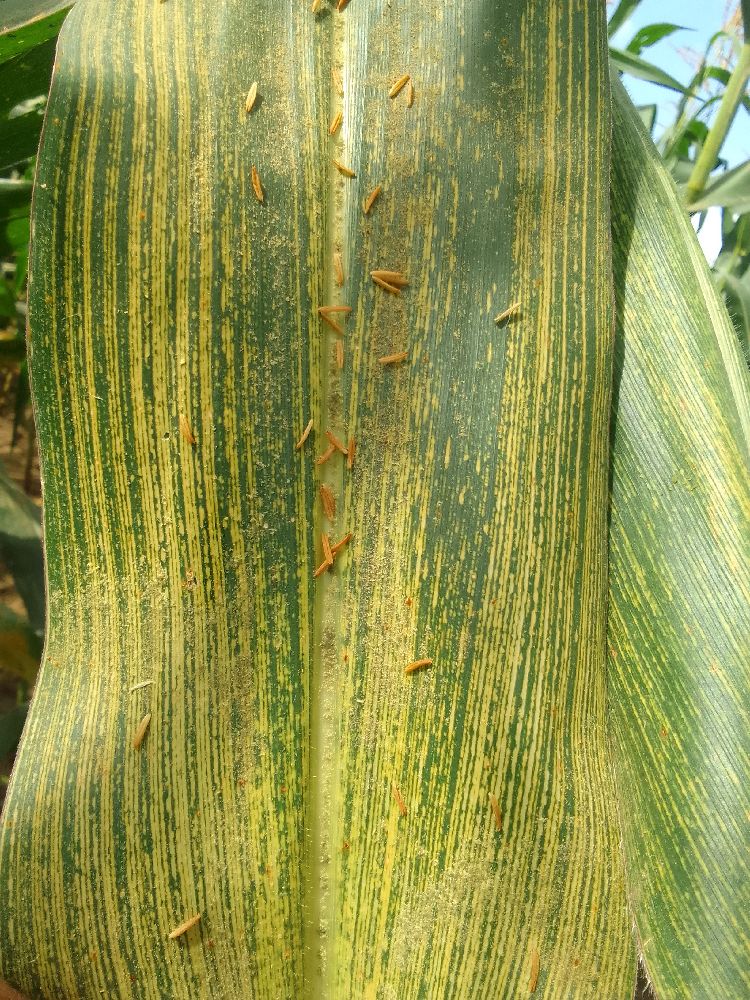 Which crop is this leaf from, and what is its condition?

maize, maize streak virus
